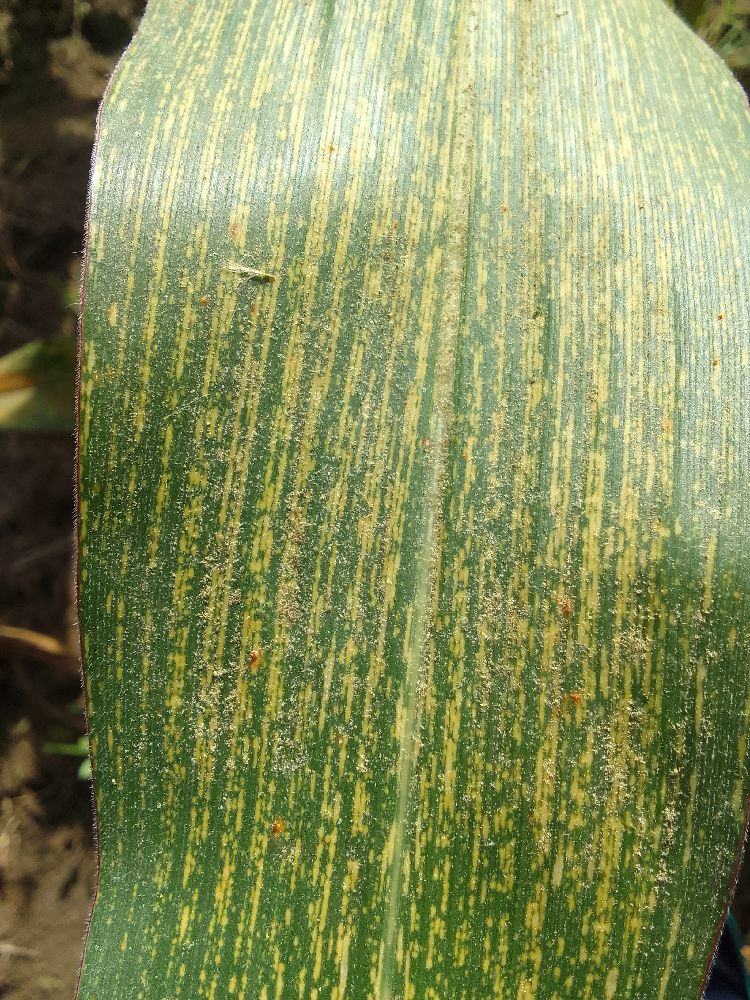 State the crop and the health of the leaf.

maize, maize streak virus
